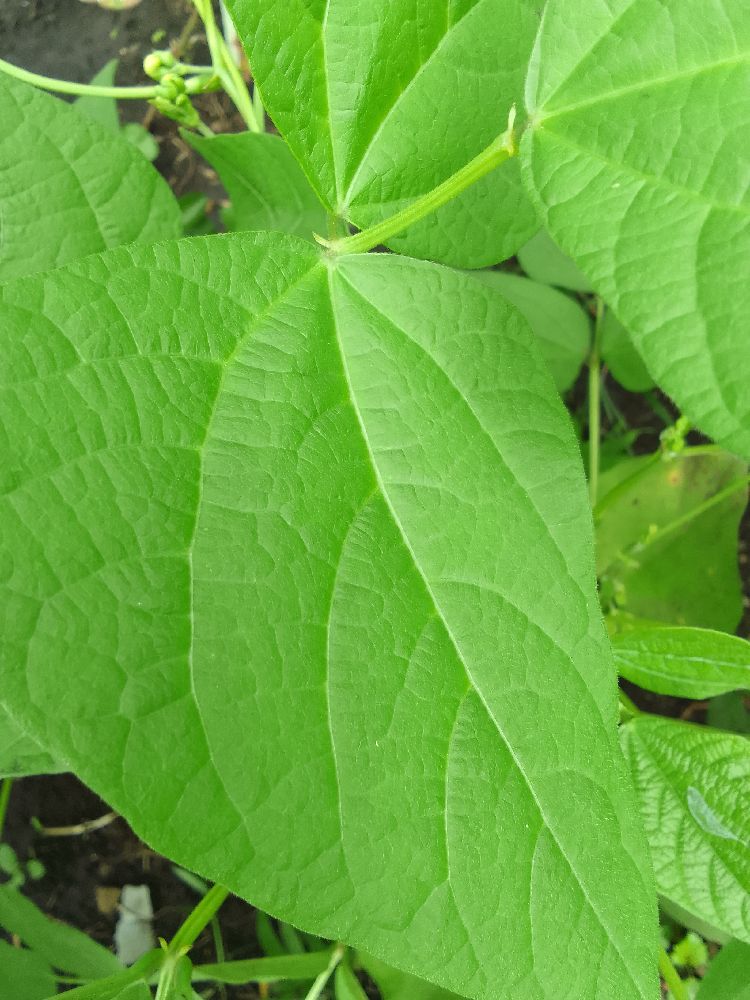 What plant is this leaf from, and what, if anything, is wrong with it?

common bean, healthy
